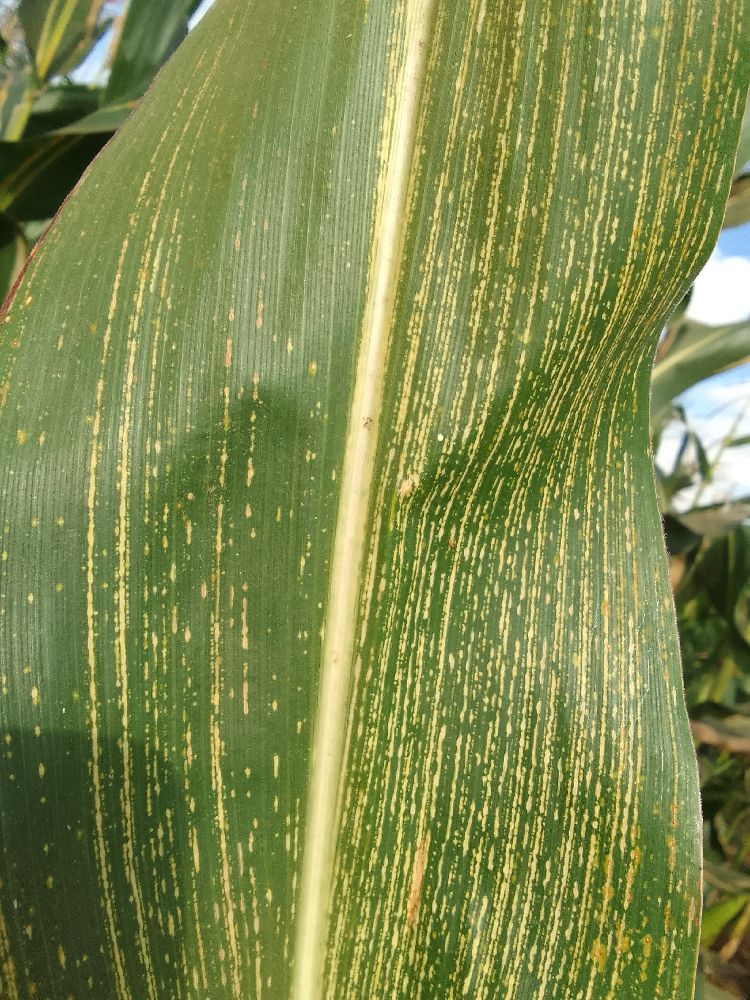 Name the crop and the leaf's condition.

maize, maize streak virus
